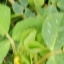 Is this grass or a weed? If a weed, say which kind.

unstructured weed
